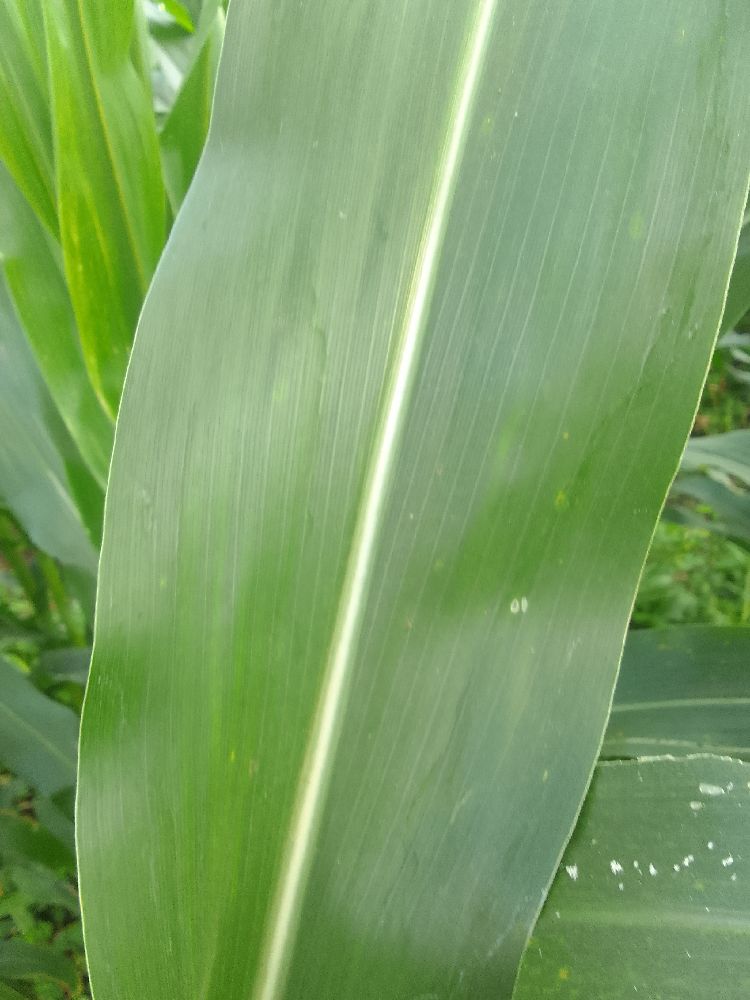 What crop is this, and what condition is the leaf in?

maize, healthy
